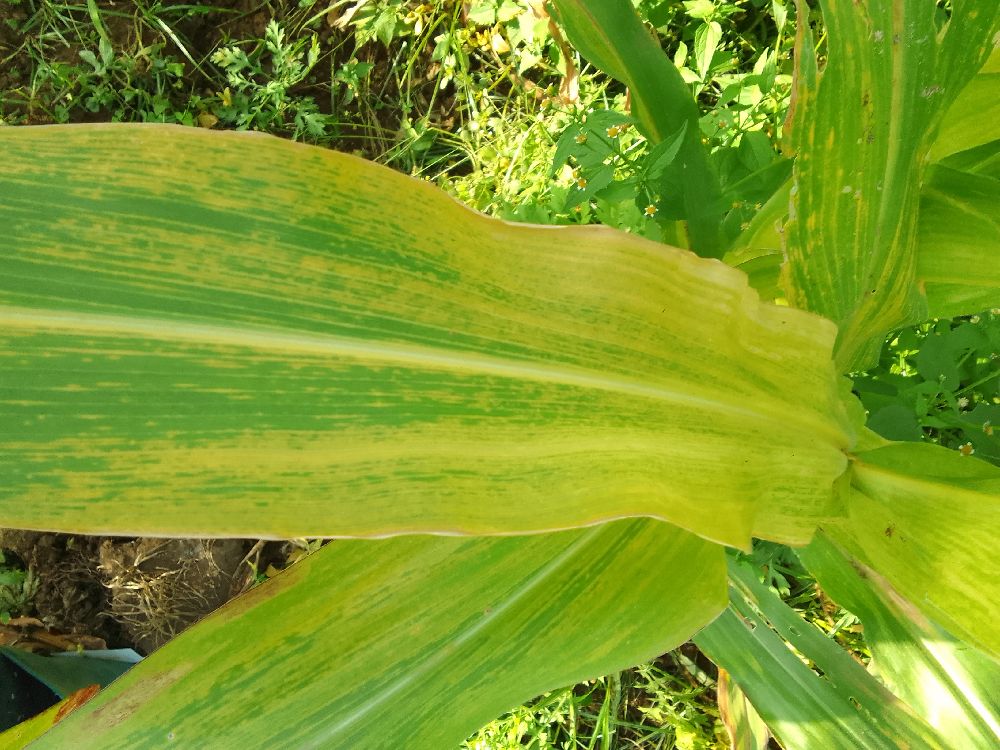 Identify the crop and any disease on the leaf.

maize, maize lethal necrosis
